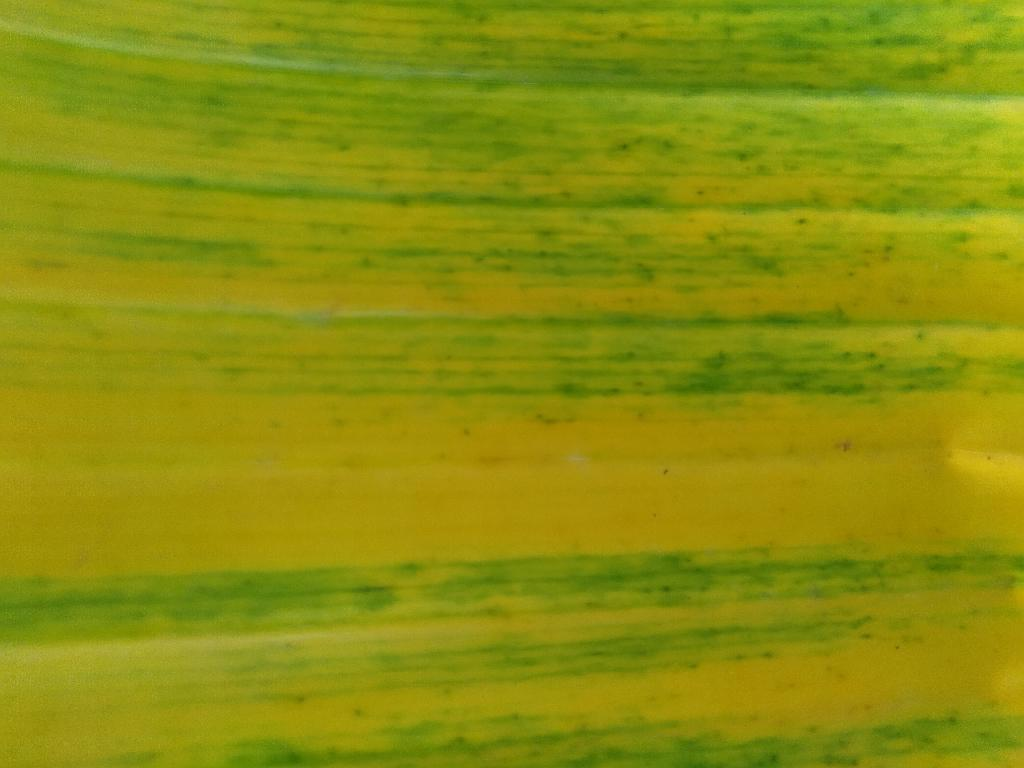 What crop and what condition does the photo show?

banana, fusarium wilt race 1
